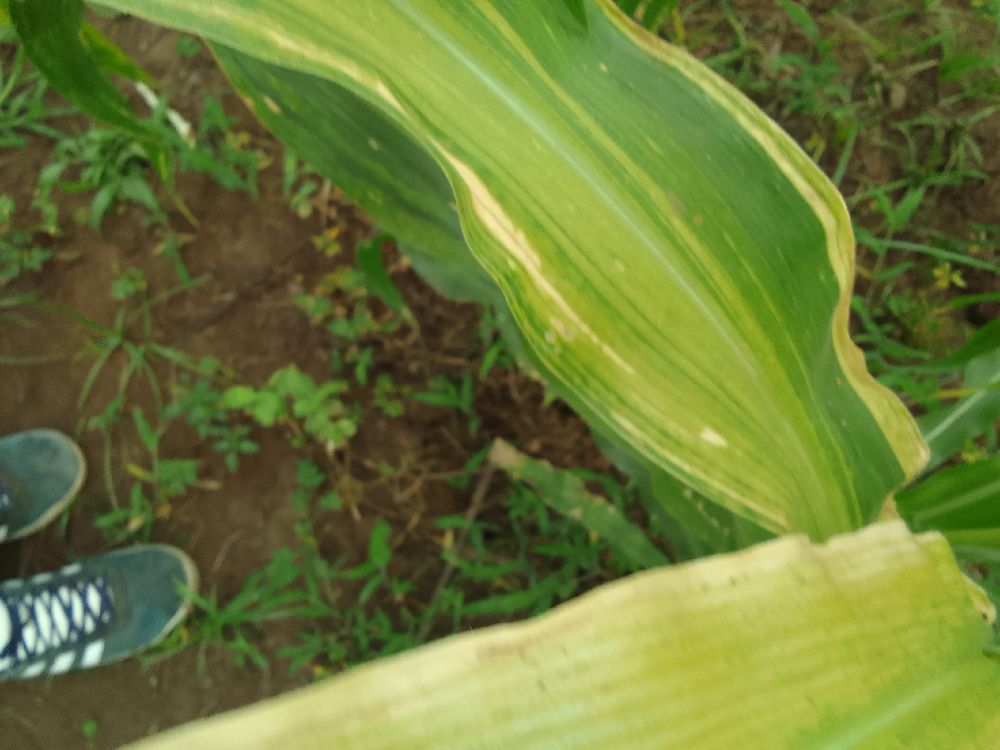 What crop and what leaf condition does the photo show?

maize, maize lethal necrosis
